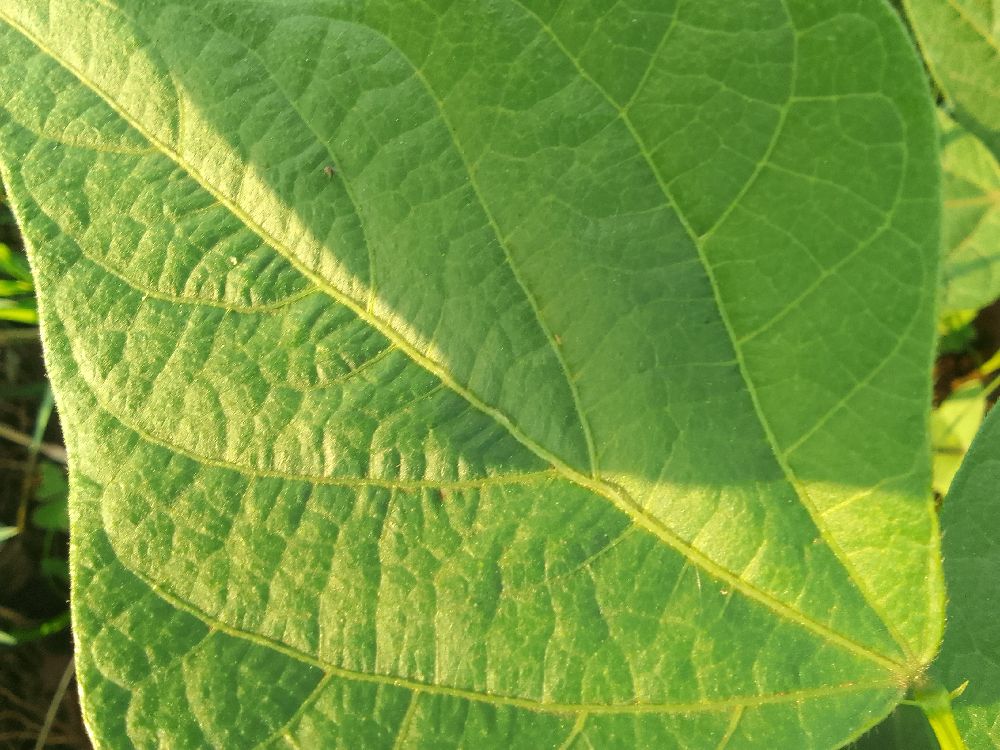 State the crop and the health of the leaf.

common bean, healthy
